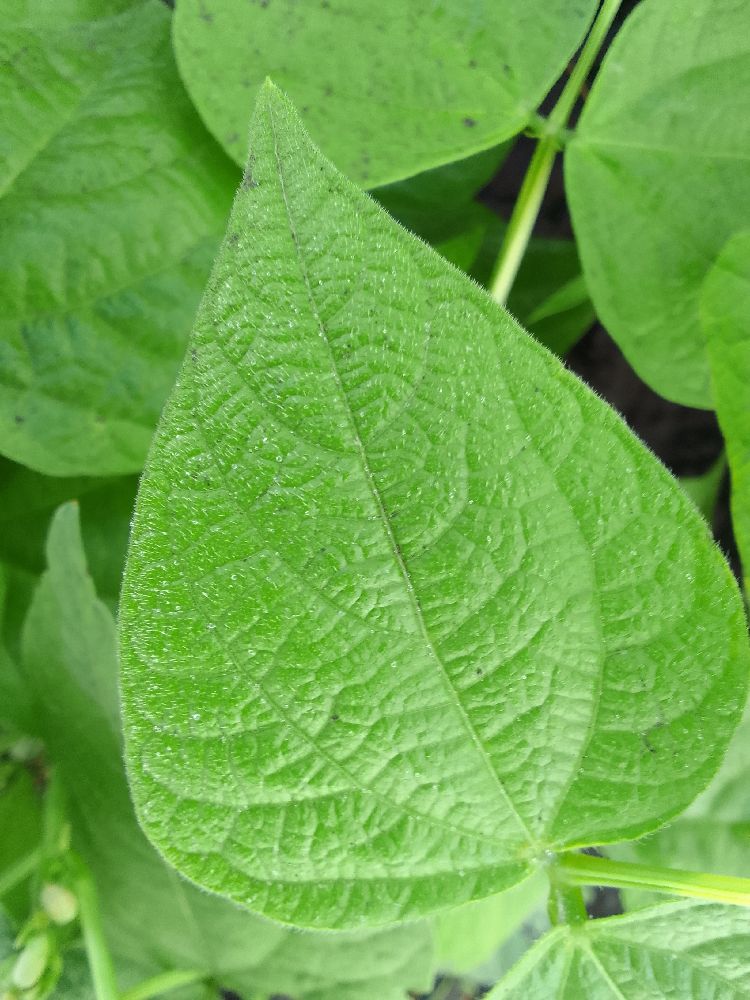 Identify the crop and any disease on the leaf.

common bean, healthy
